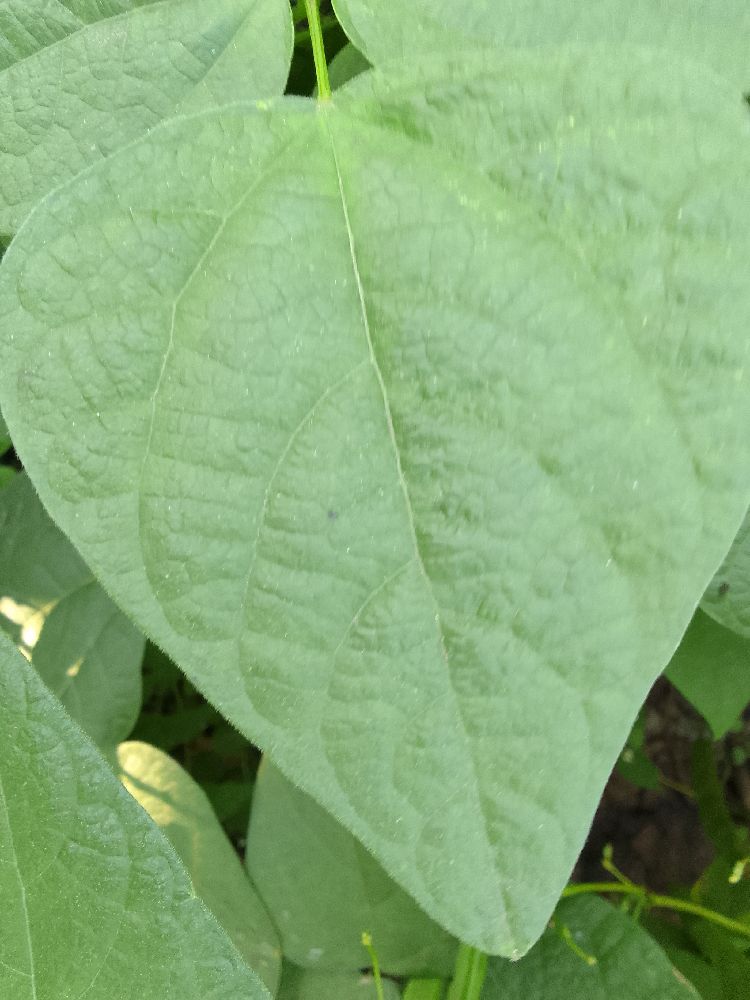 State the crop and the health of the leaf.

common bean, healthy
